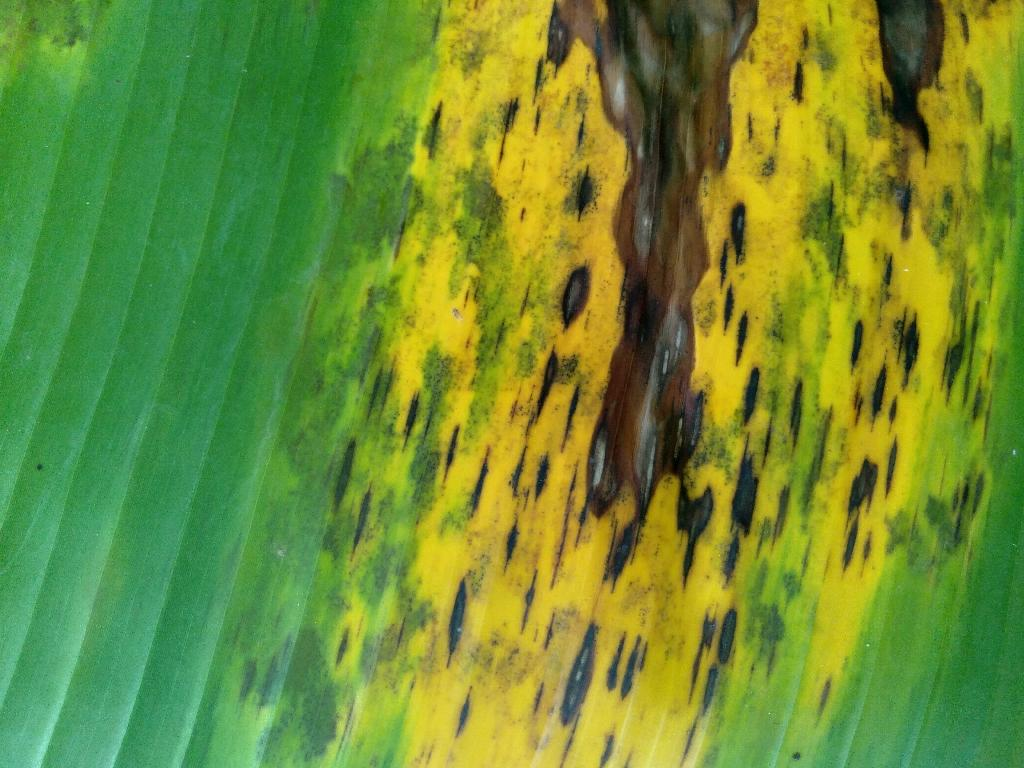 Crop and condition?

banana, black sigatoka
